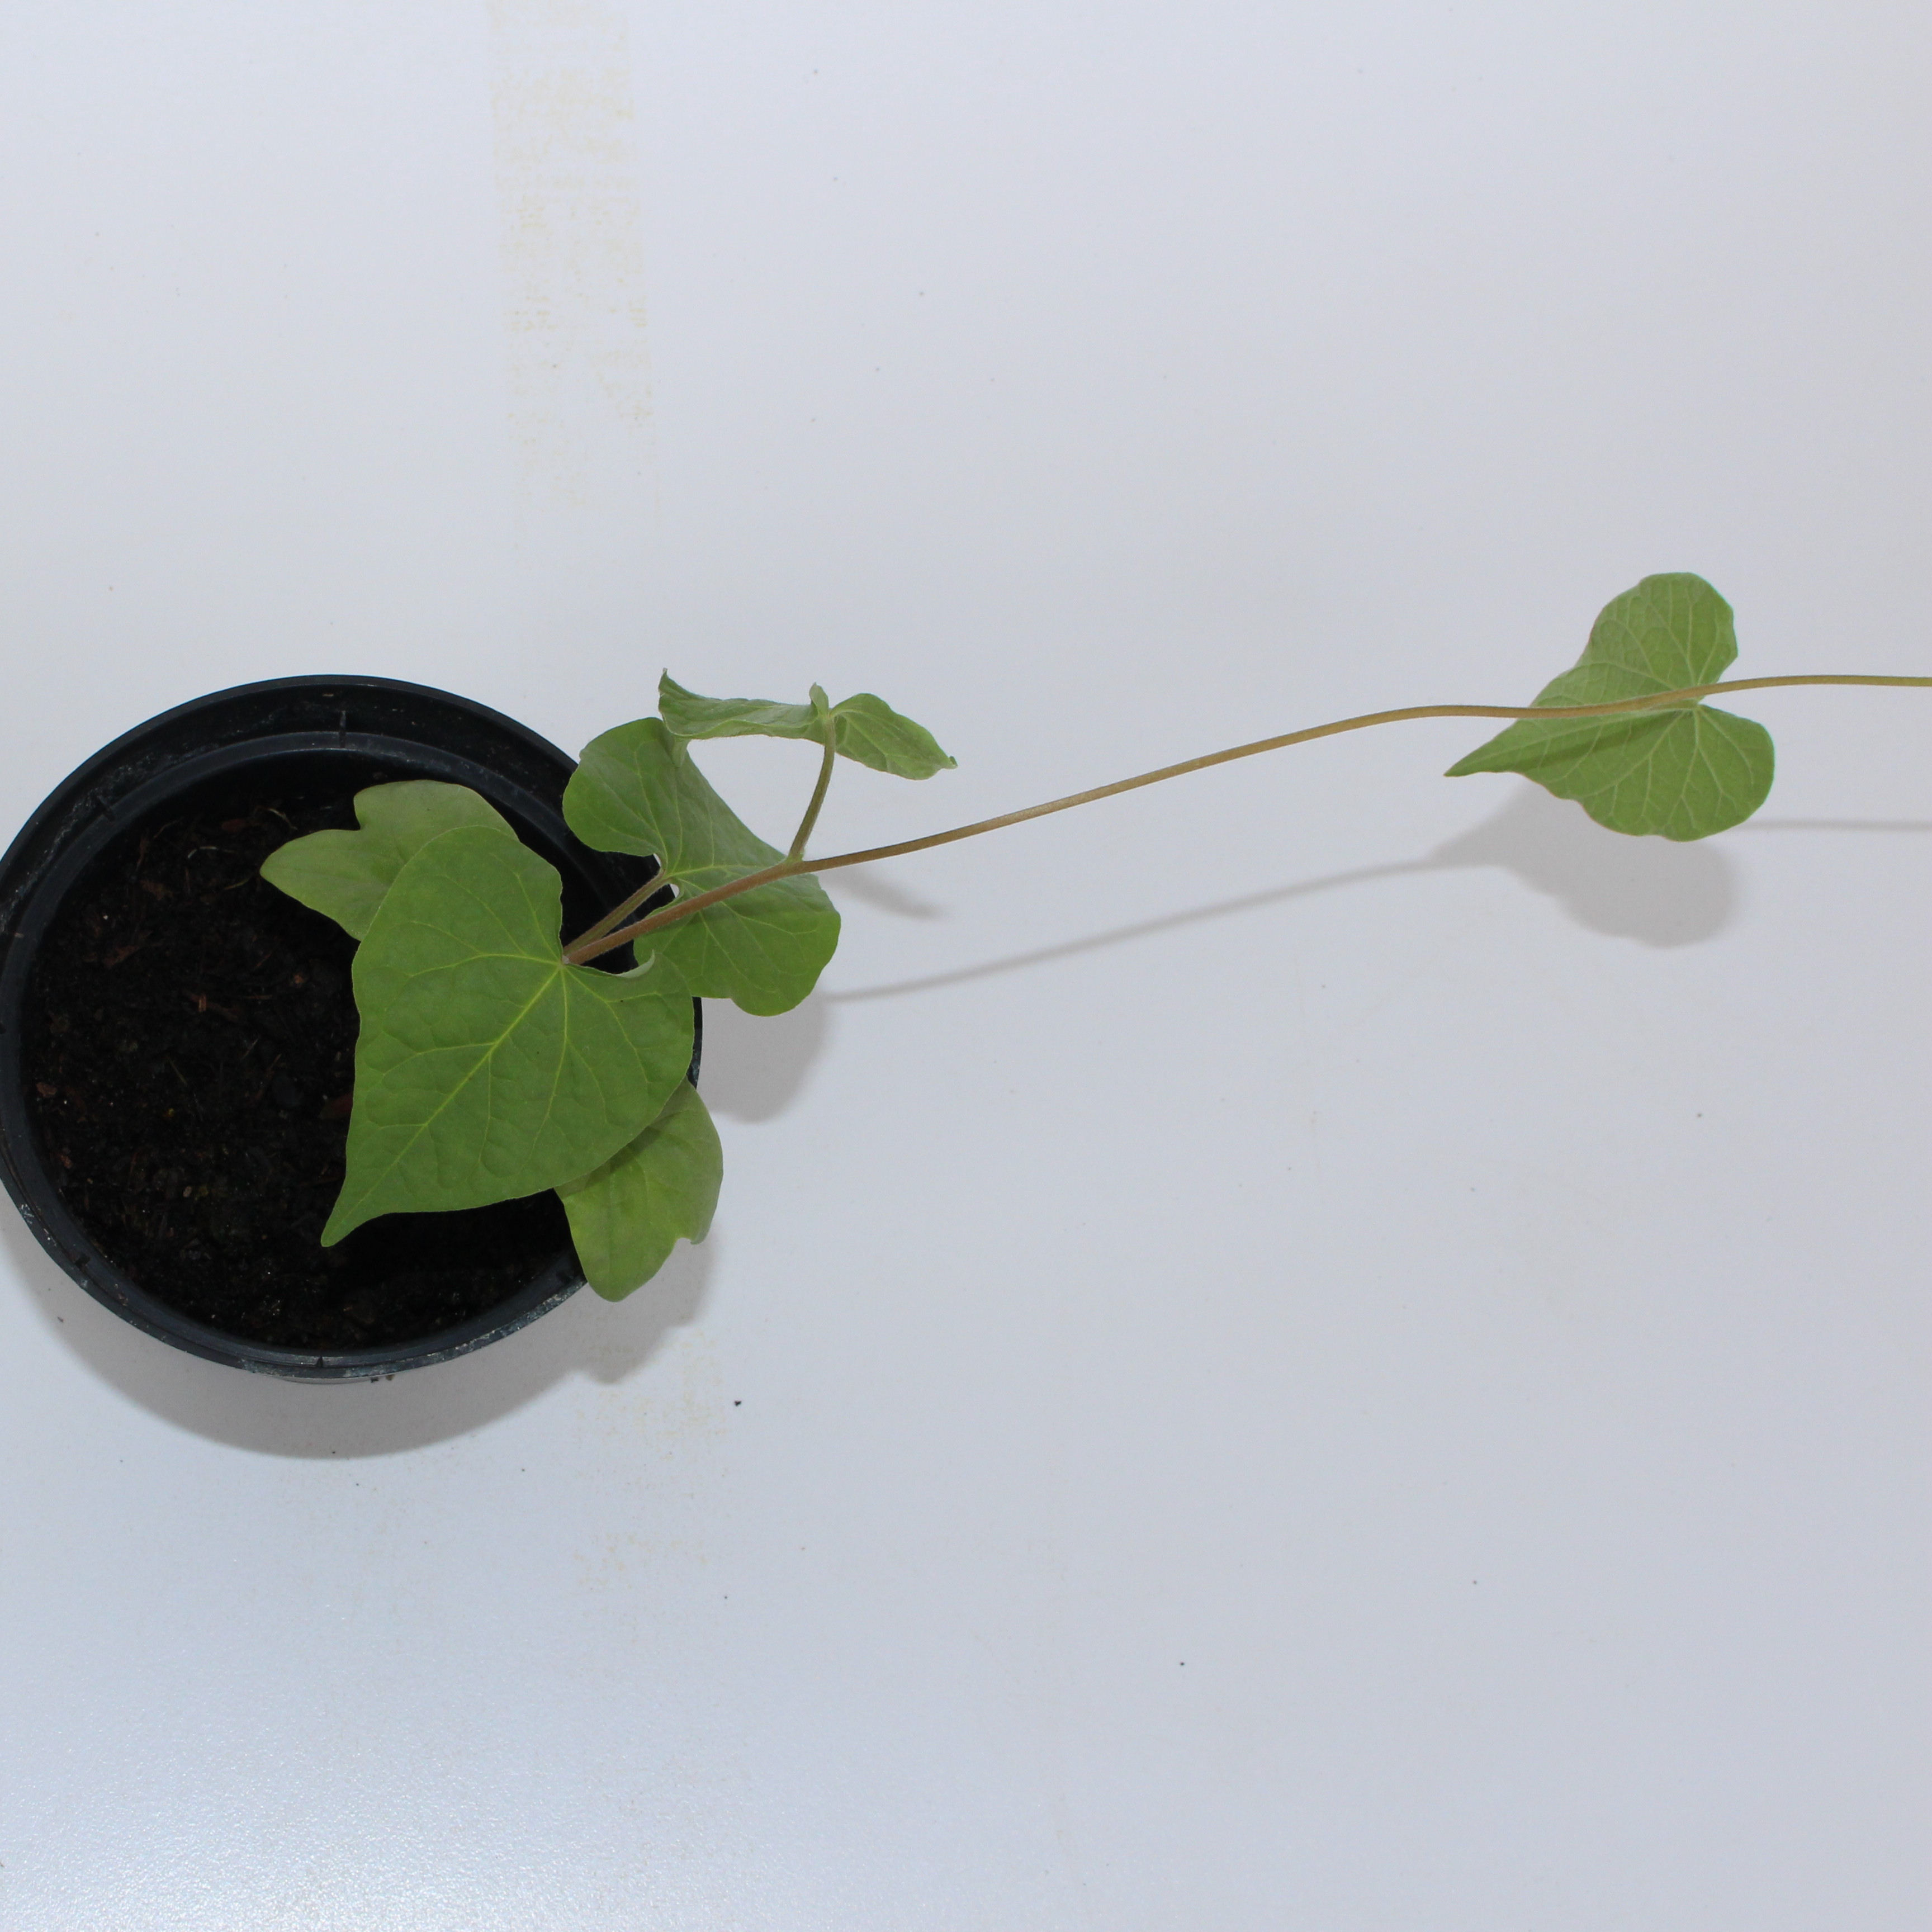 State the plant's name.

Convolvulus arvensis
